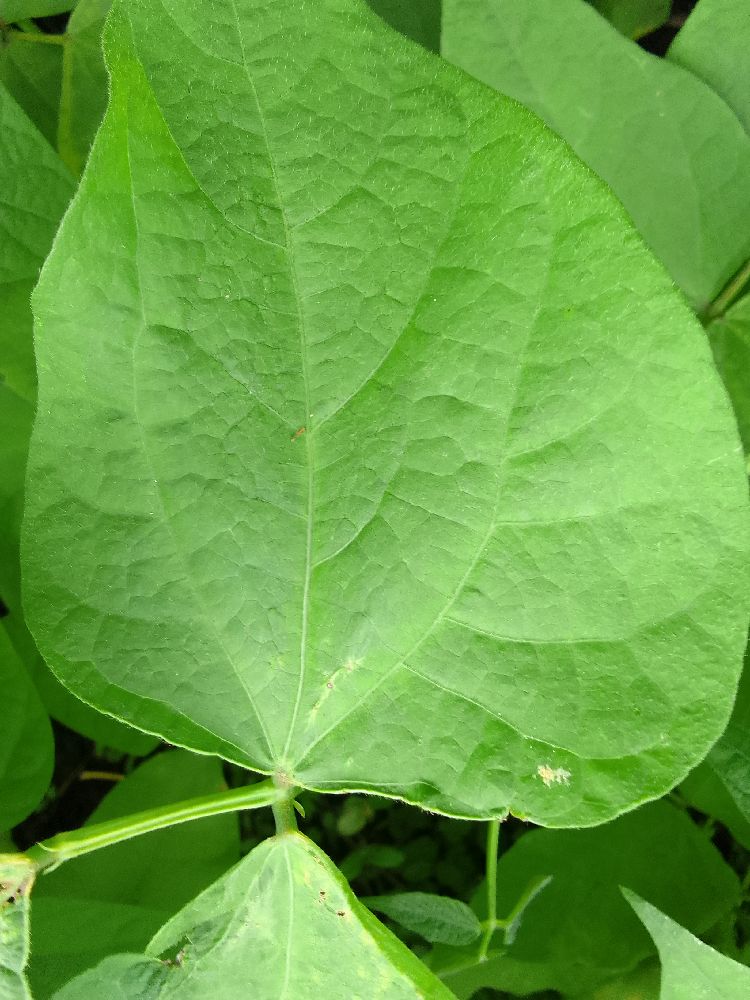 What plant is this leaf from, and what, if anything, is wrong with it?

common bean, healthy
